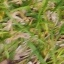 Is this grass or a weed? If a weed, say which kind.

grass
